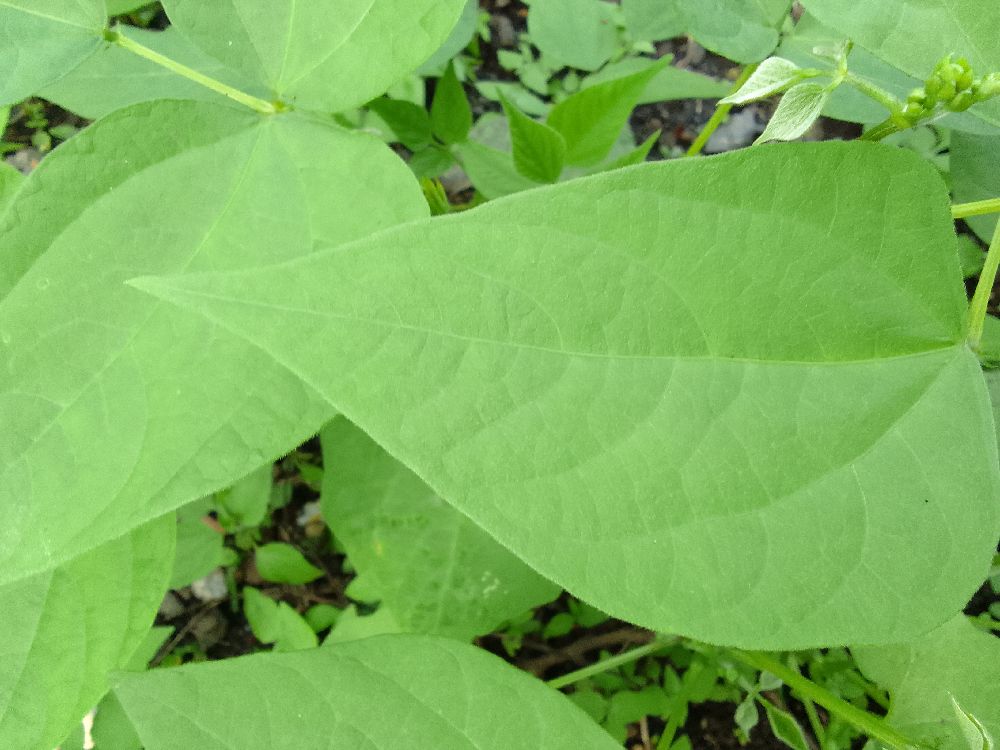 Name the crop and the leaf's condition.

common bean, healthy
